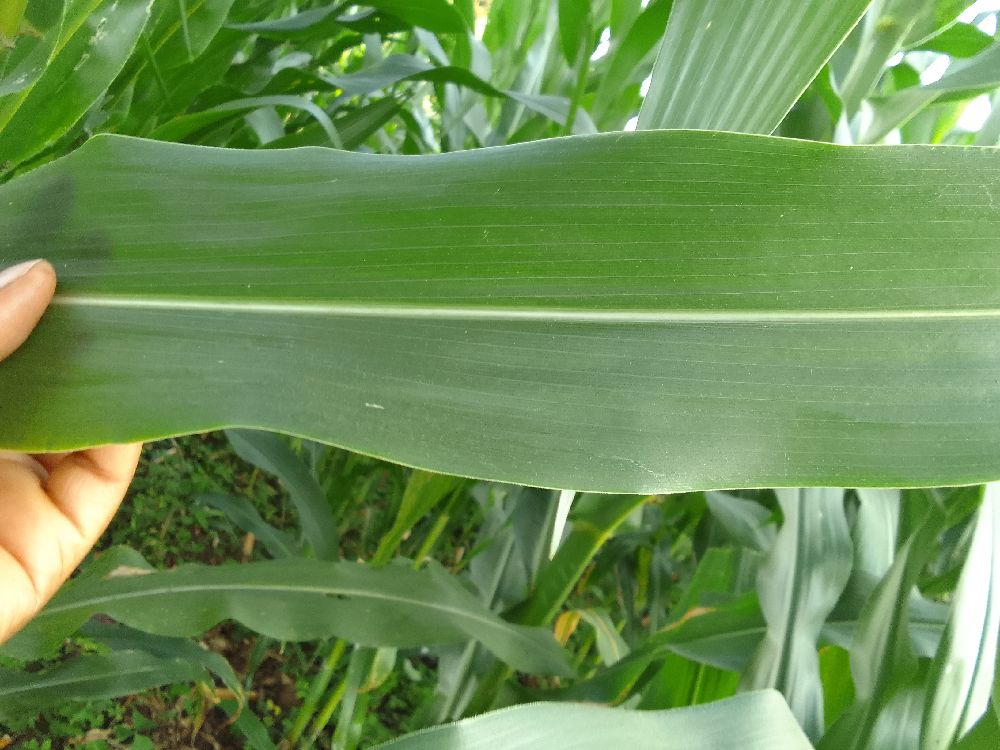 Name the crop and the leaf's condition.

maize, healthy
